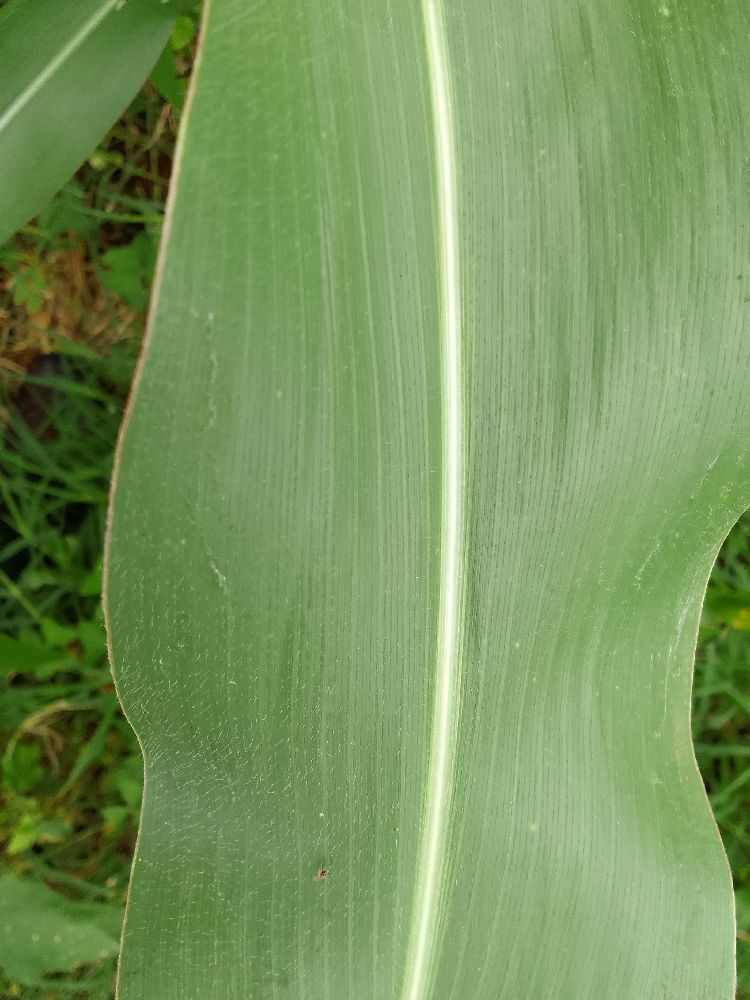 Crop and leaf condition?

maize, healthy
